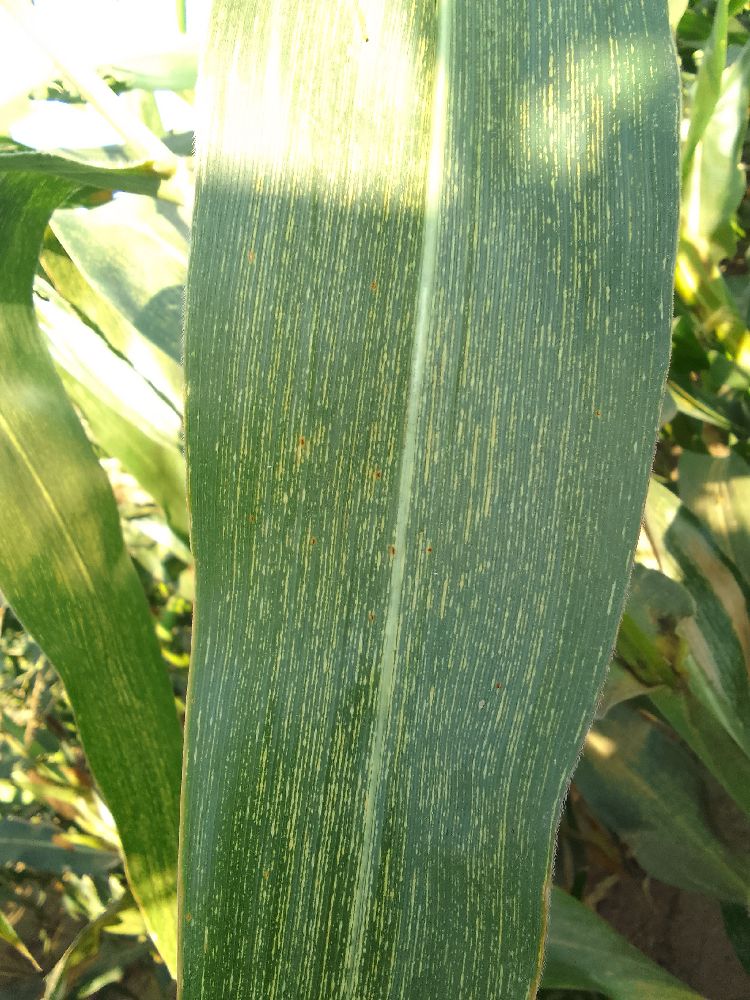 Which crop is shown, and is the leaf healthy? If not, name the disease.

maize, maize streak virus
